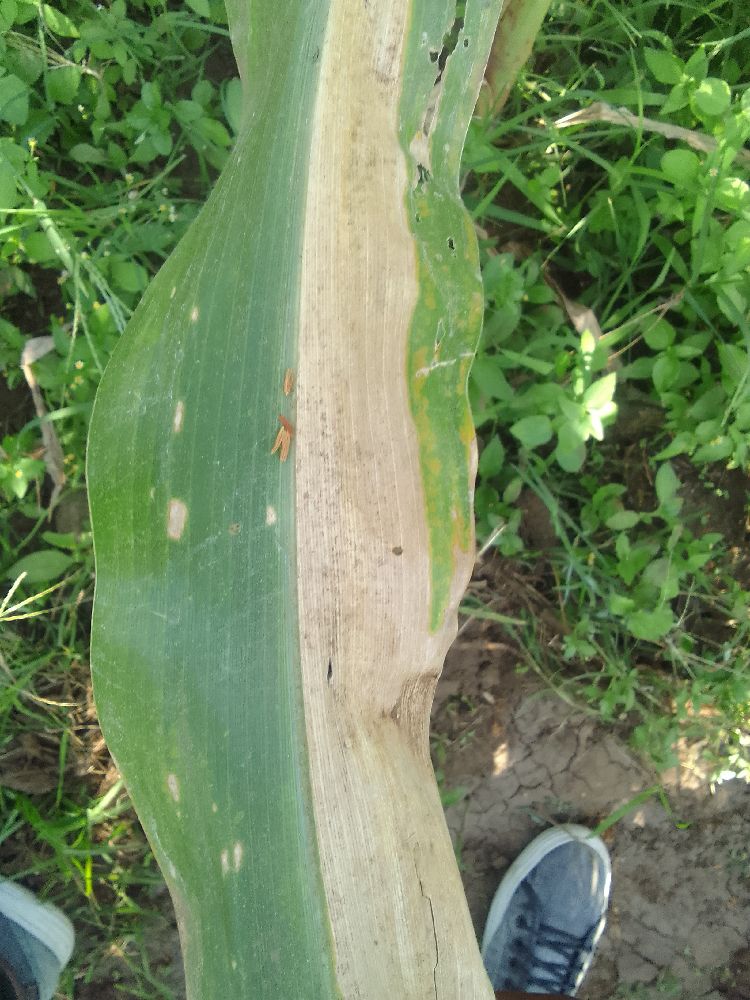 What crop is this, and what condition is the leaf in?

maize, maize lethal necrosis
